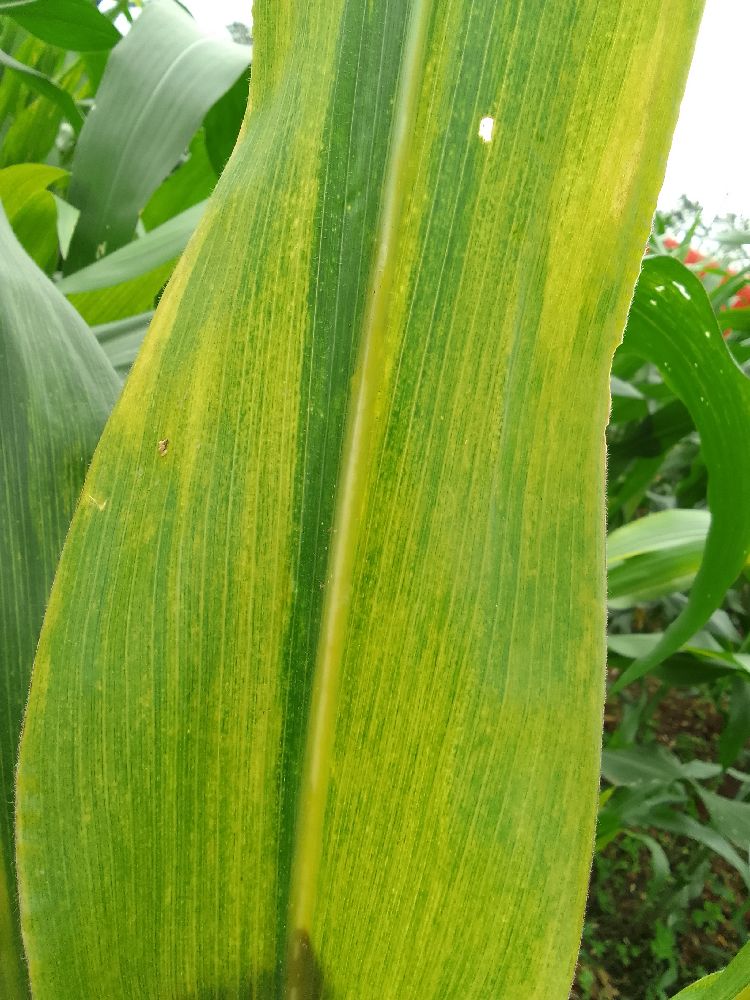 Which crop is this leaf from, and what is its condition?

maize, maize lethal necrosis
